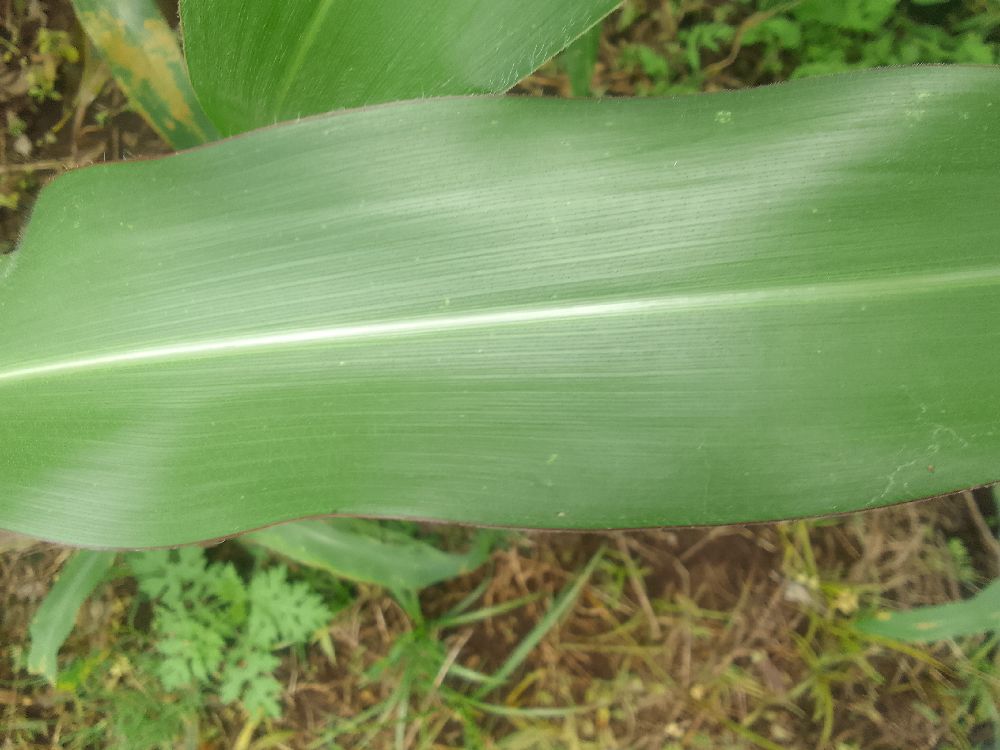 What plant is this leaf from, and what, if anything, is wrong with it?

maize, healthy
